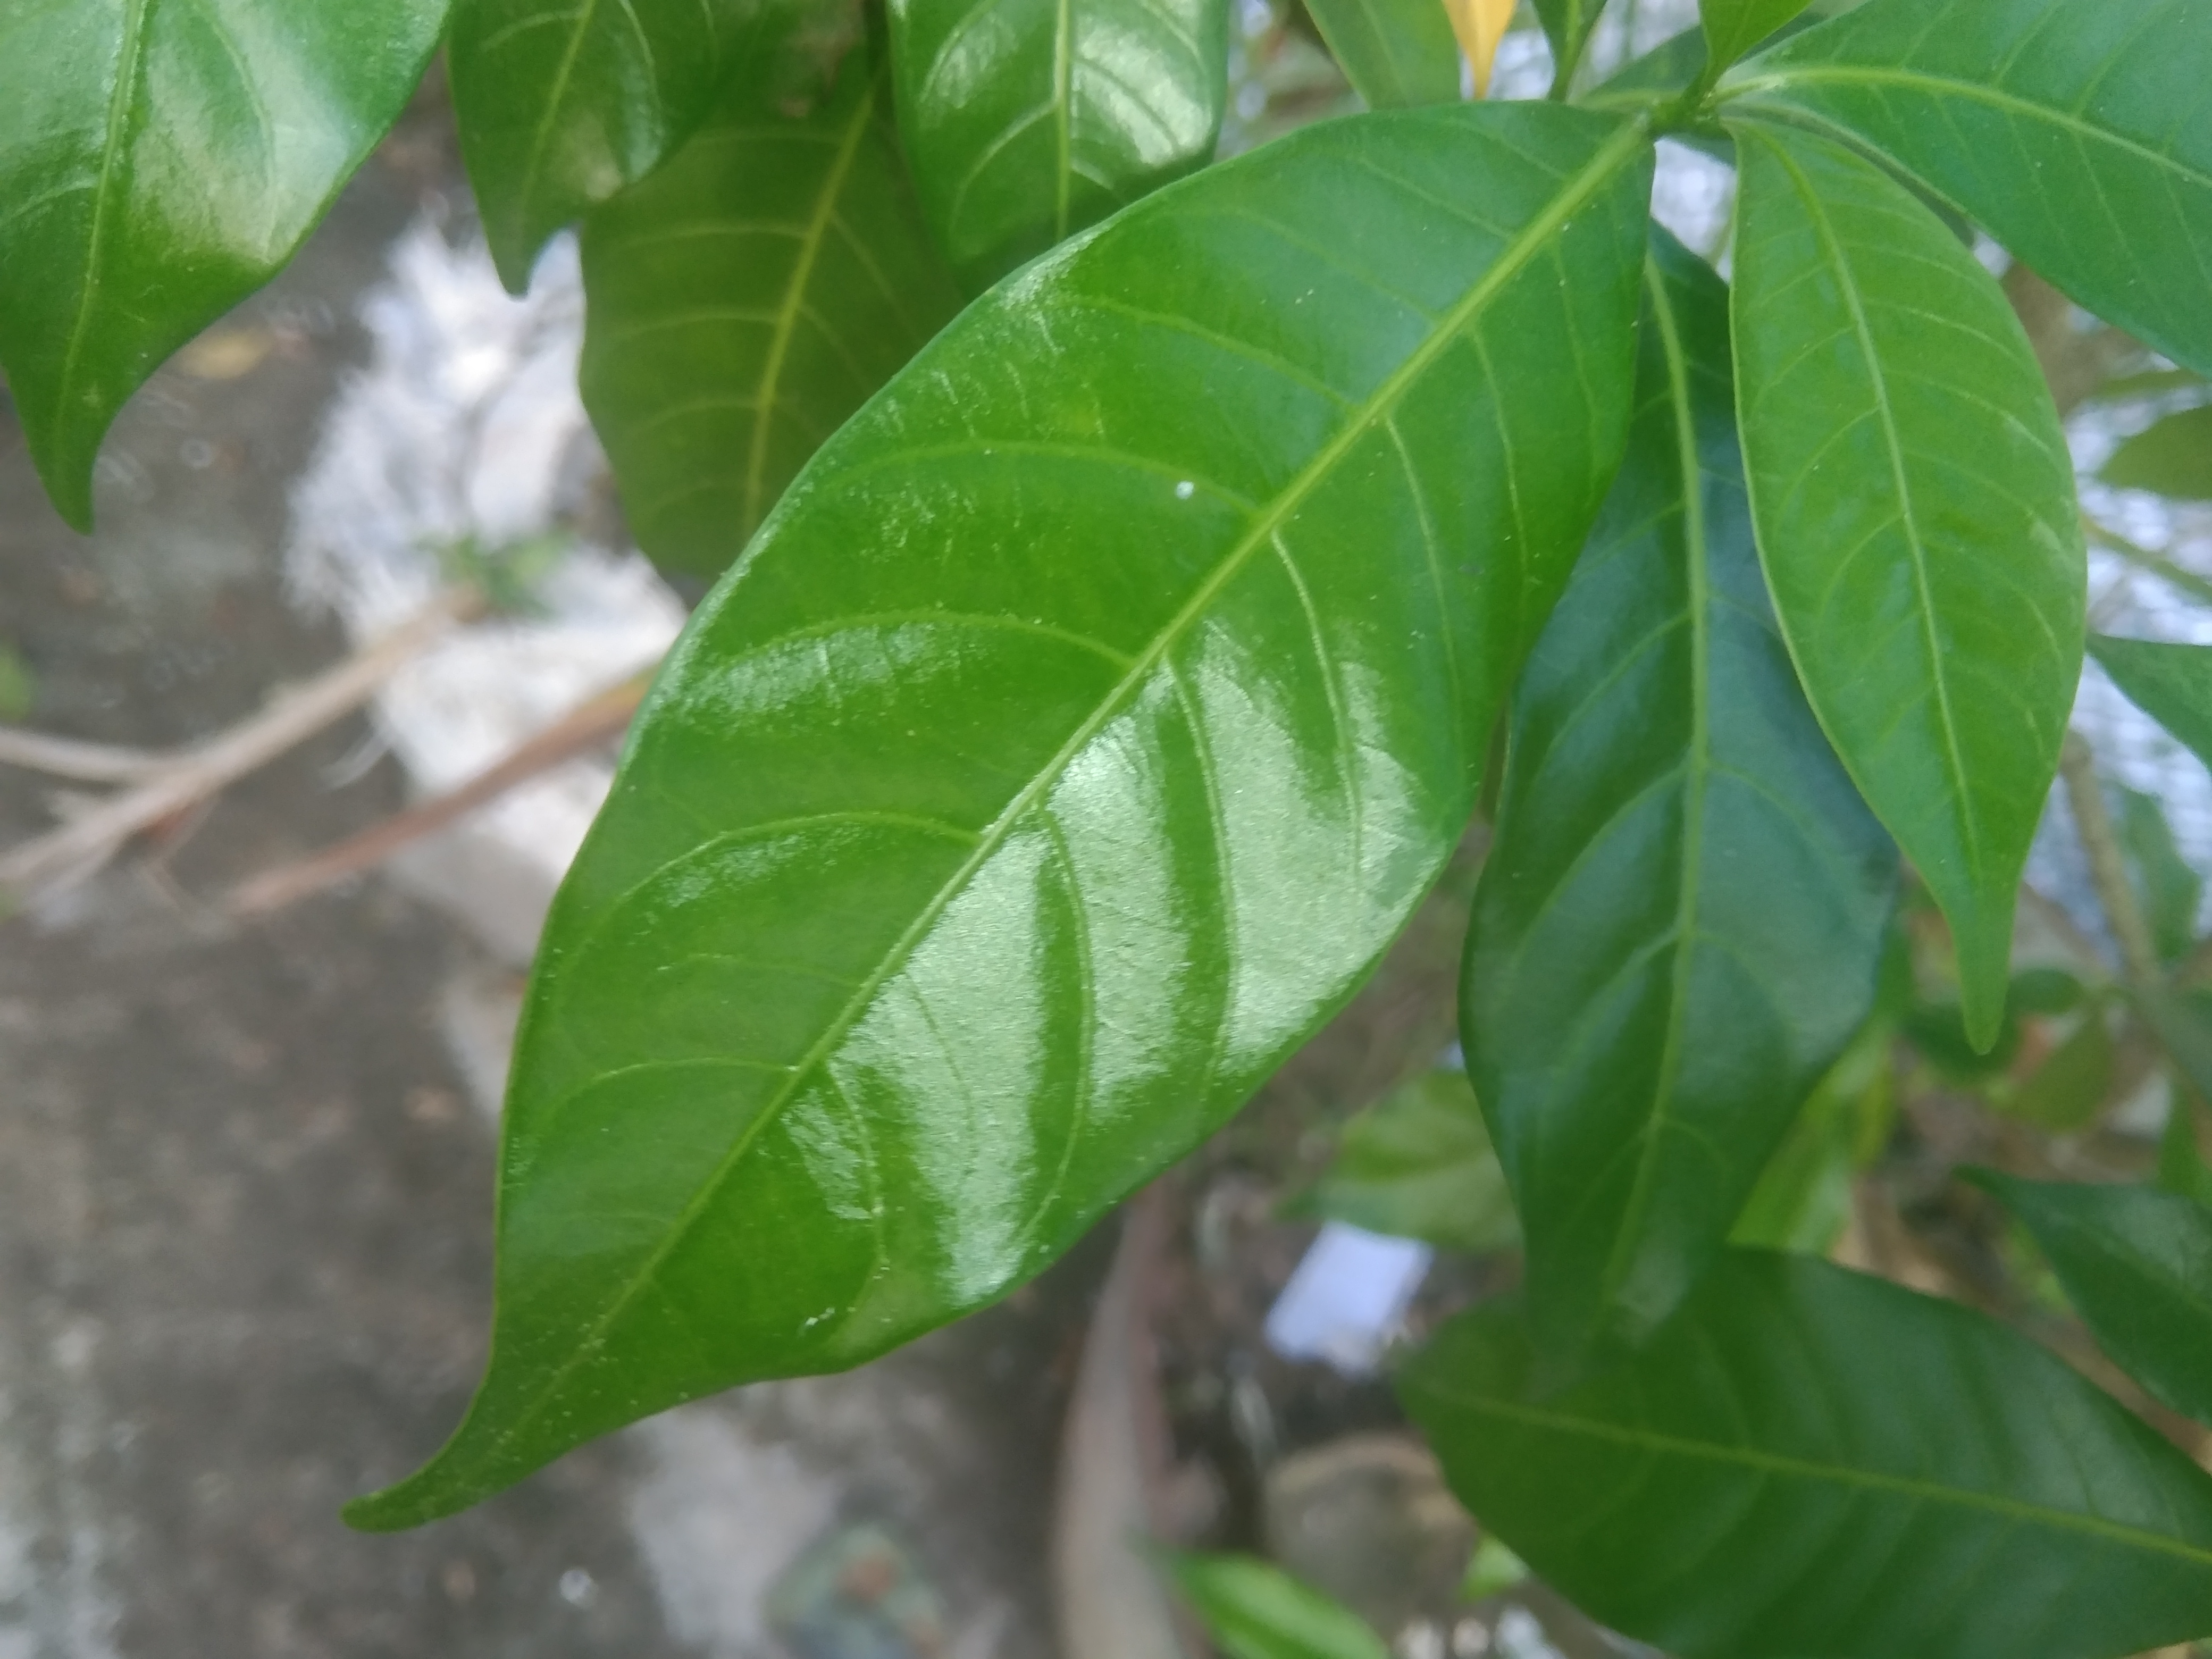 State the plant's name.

togor
